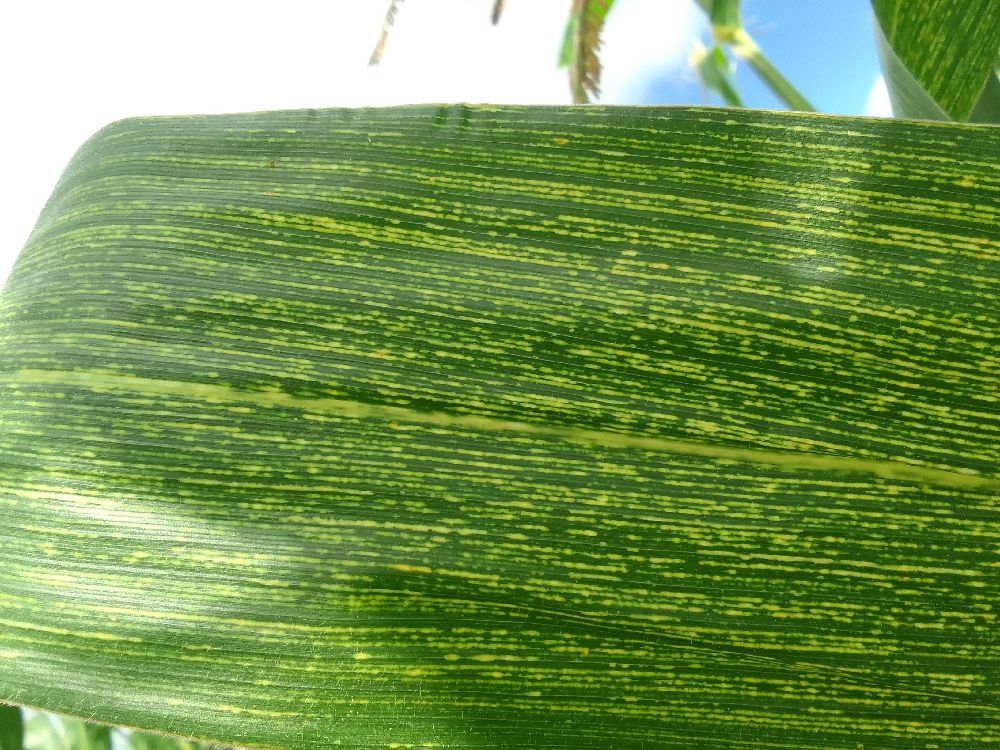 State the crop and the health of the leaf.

maize, maize streak virus
